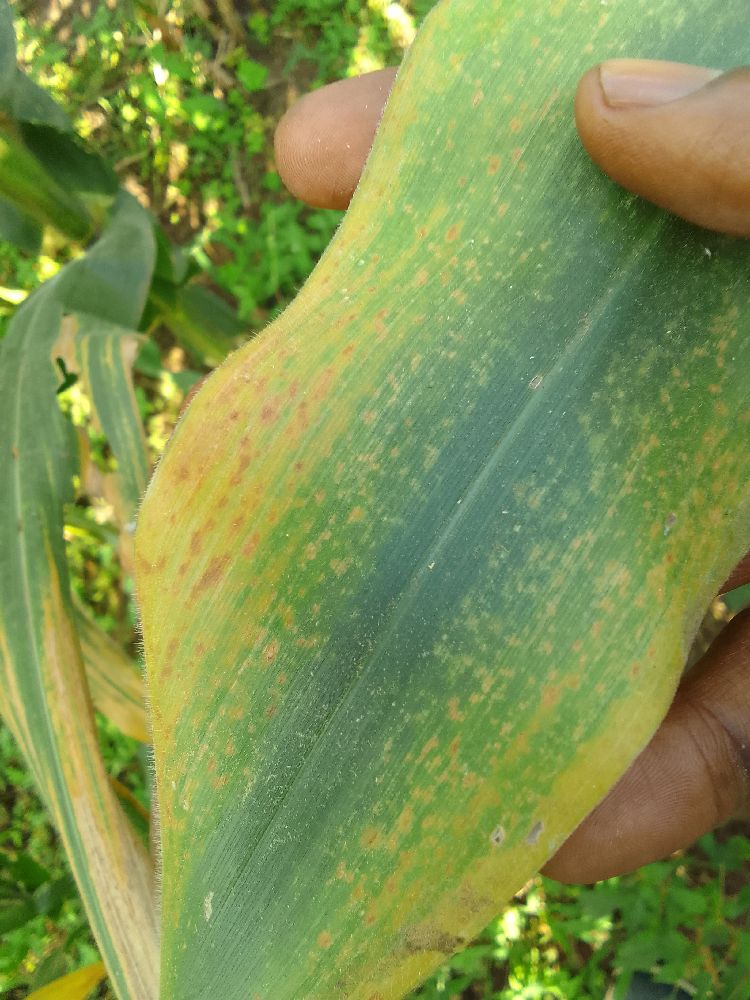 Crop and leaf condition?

maize, maize lethal necrosis
